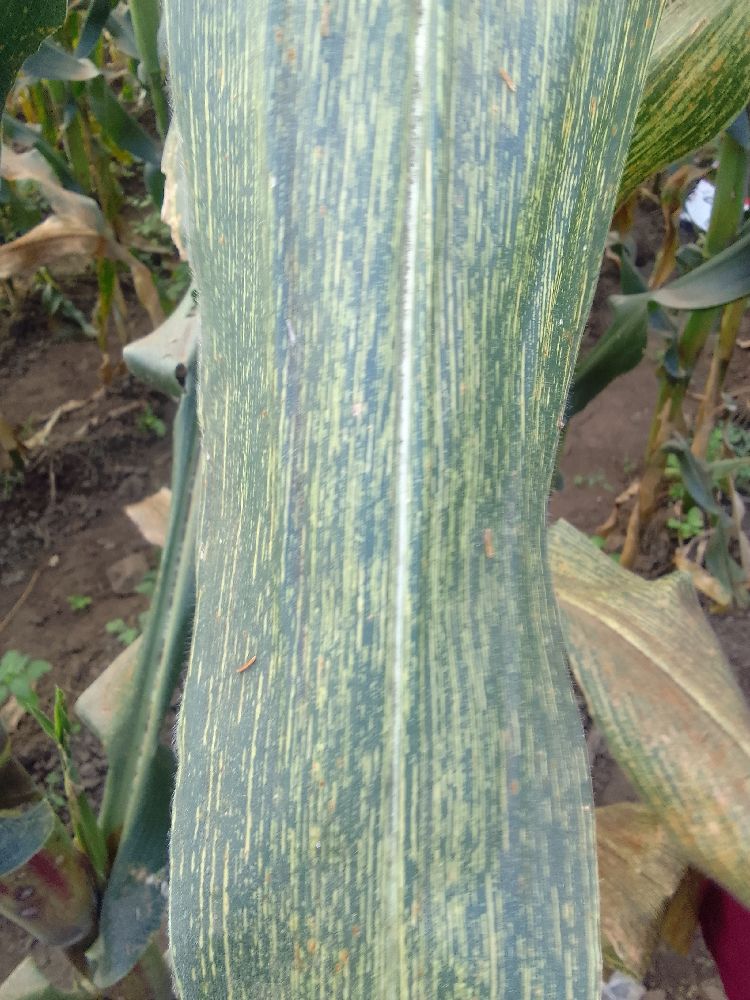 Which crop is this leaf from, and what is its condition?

maize, maize streak virus
